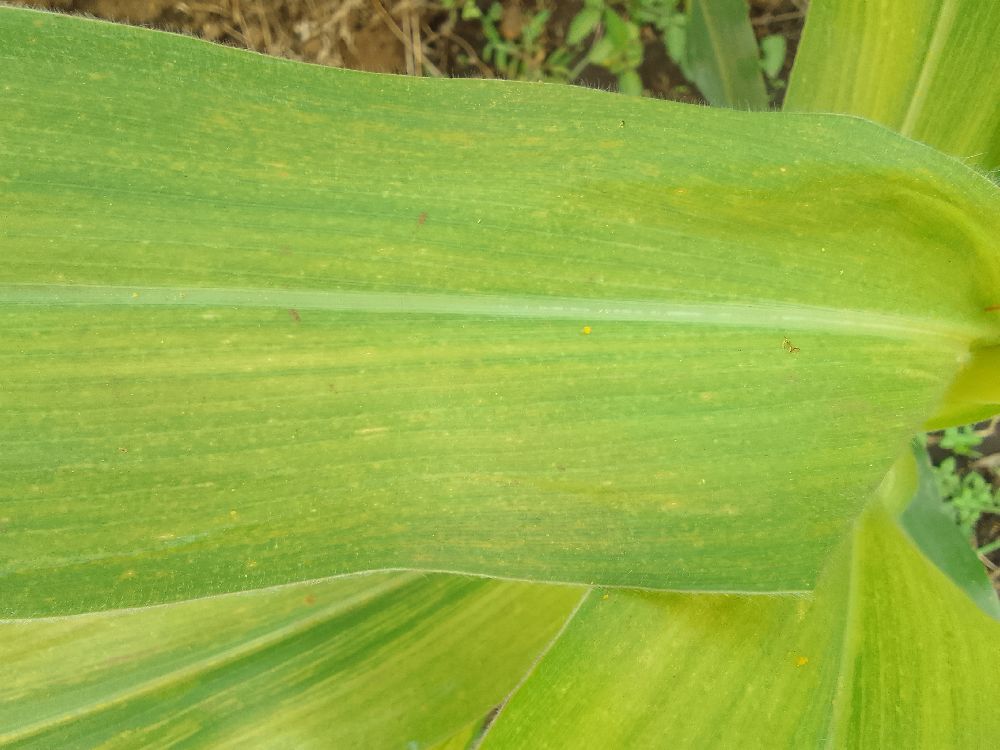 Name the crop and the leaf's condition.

maize, maize lethal necrosis
